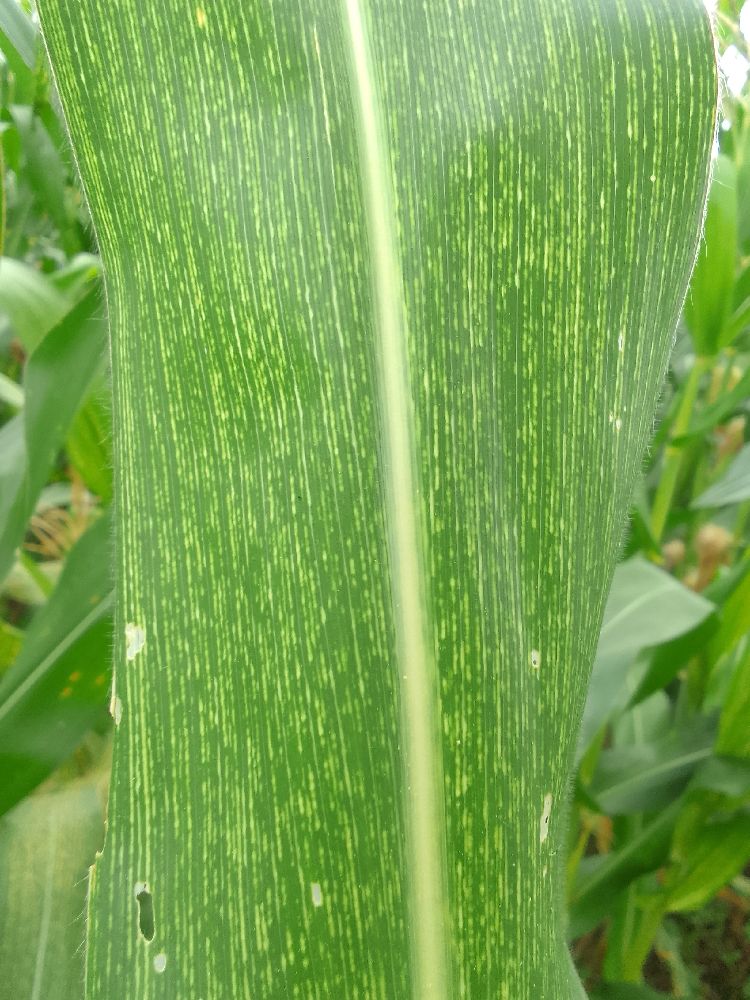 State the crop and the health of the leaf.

maize, maize streak virus
